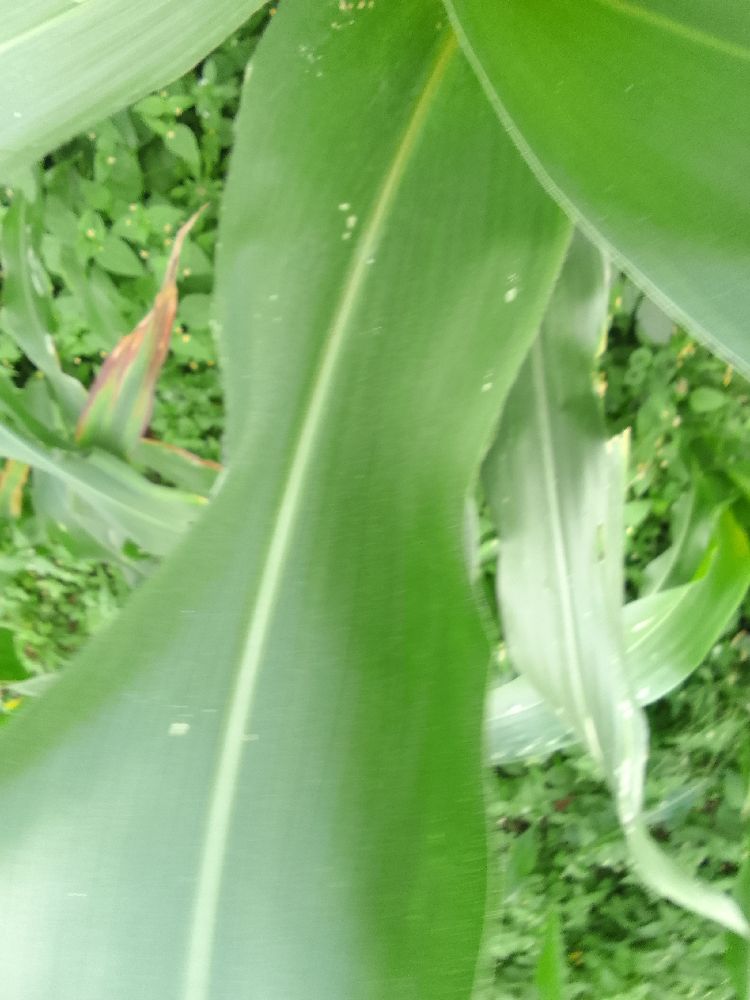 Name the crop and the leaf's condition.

maize, healthy
